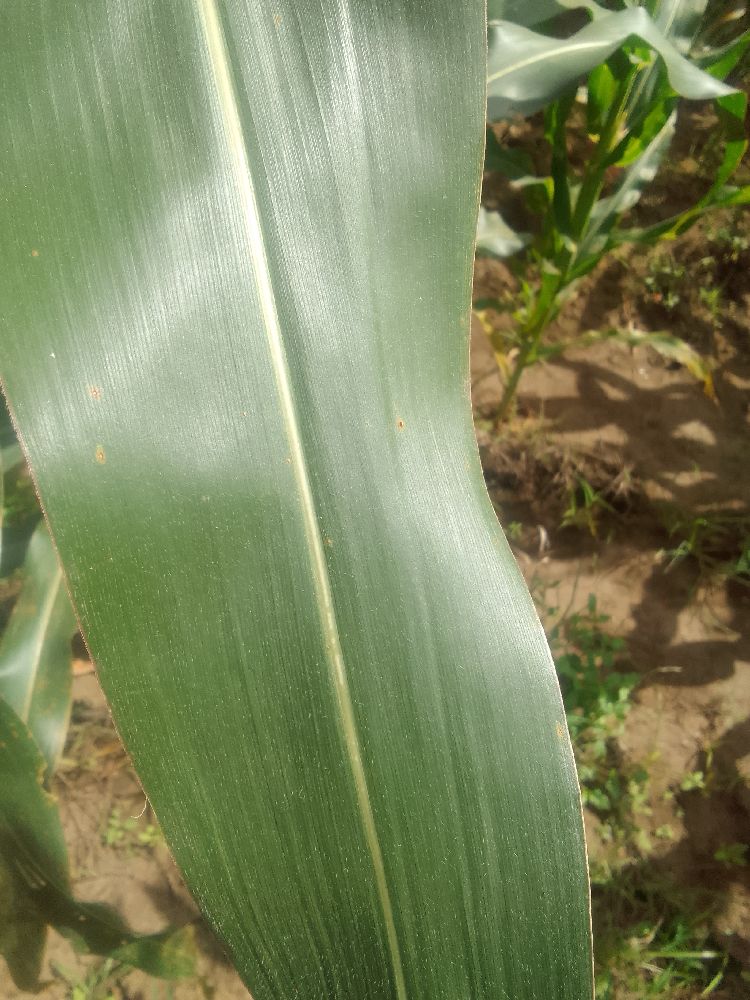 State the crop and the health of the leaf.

maize, healthy
